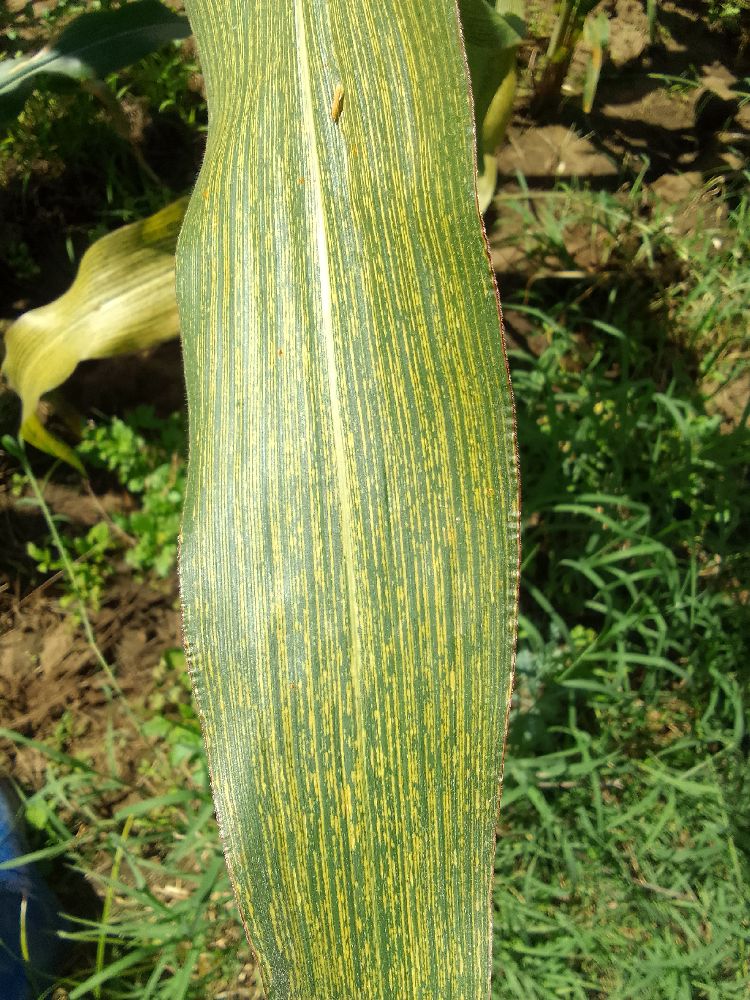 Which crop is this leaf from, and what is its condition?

maize, maize streak virus
